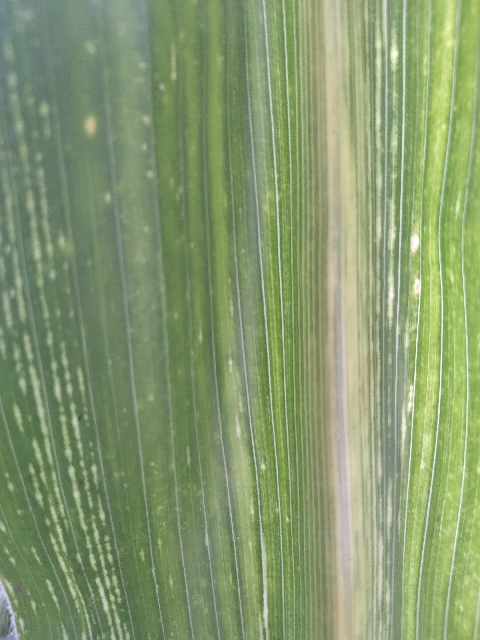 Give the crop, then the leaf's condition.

maize, maize streak virus
